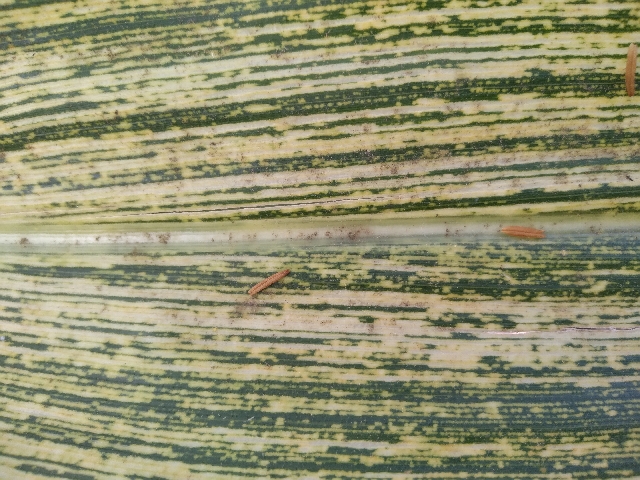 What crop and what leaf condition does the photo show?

maize, maize streak virus
